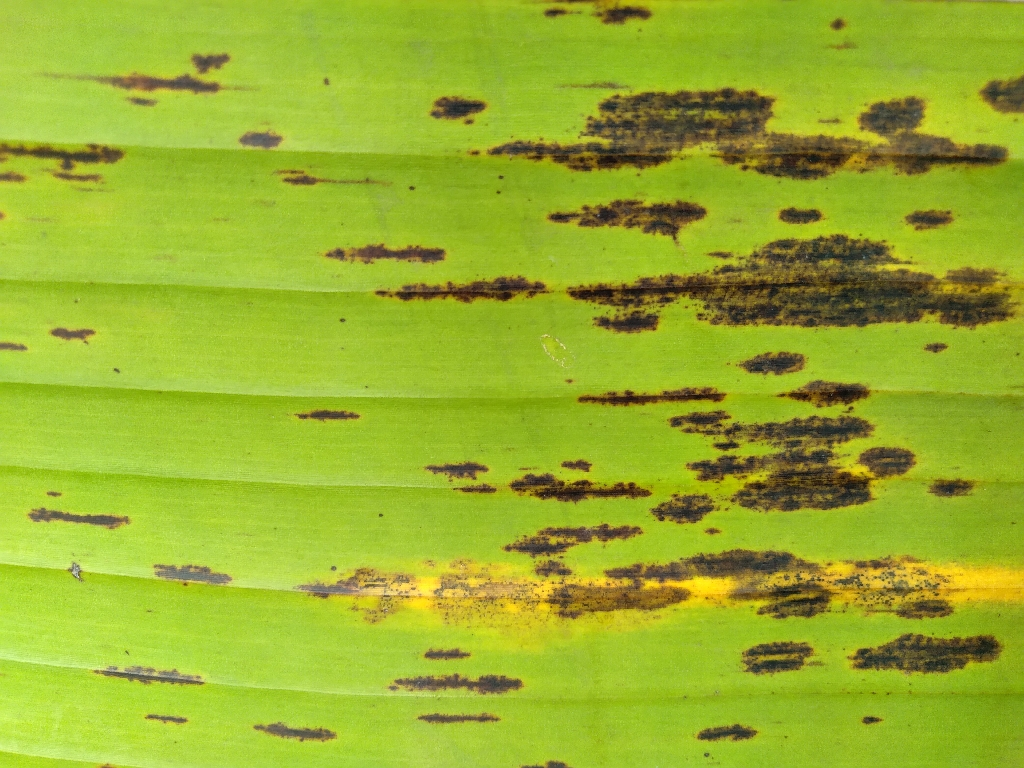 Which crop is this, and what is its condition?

banana, black sigatoka
